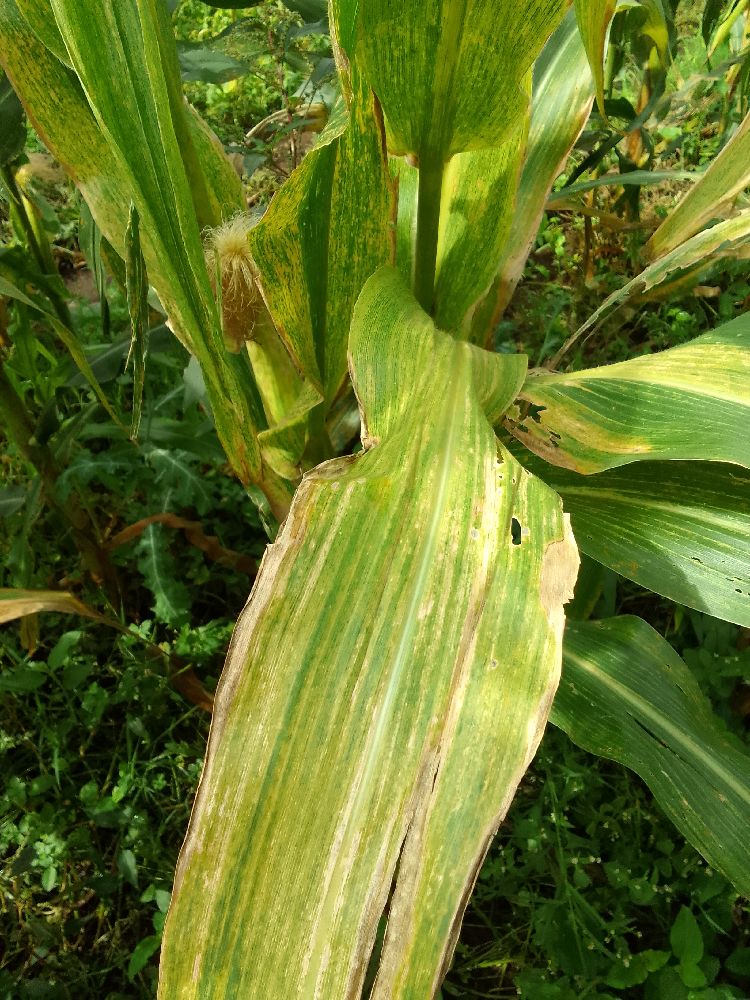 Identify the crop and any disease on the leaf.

maize, maize lethal necrosis
